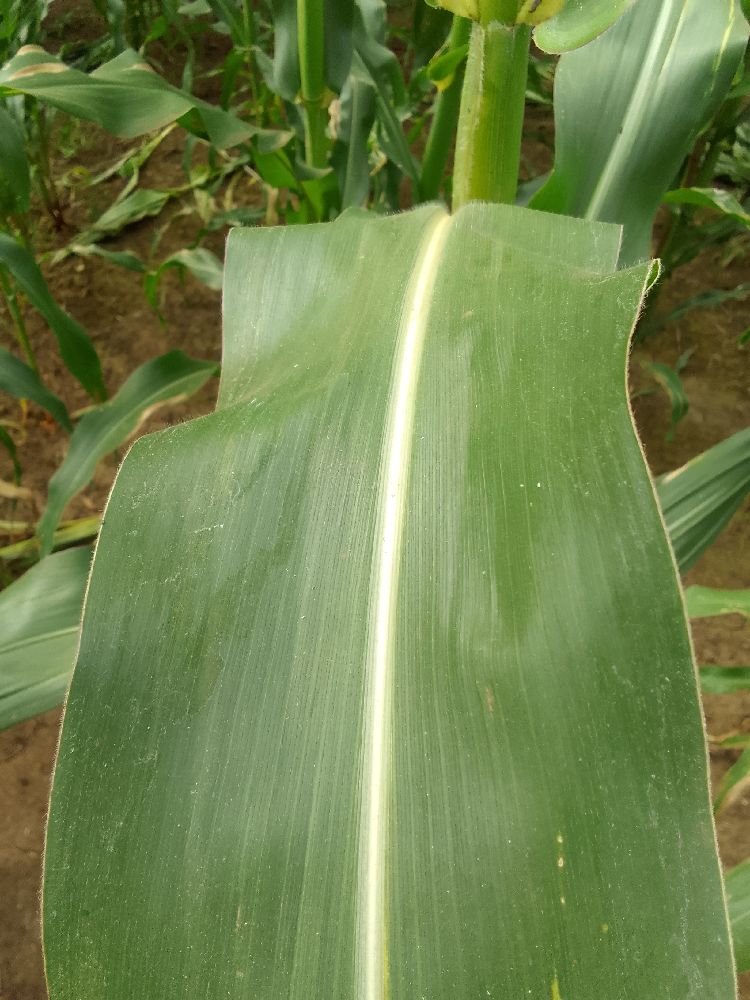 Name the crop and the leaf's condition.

maize, healthy
